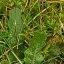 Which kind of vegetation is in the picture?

structured weed
